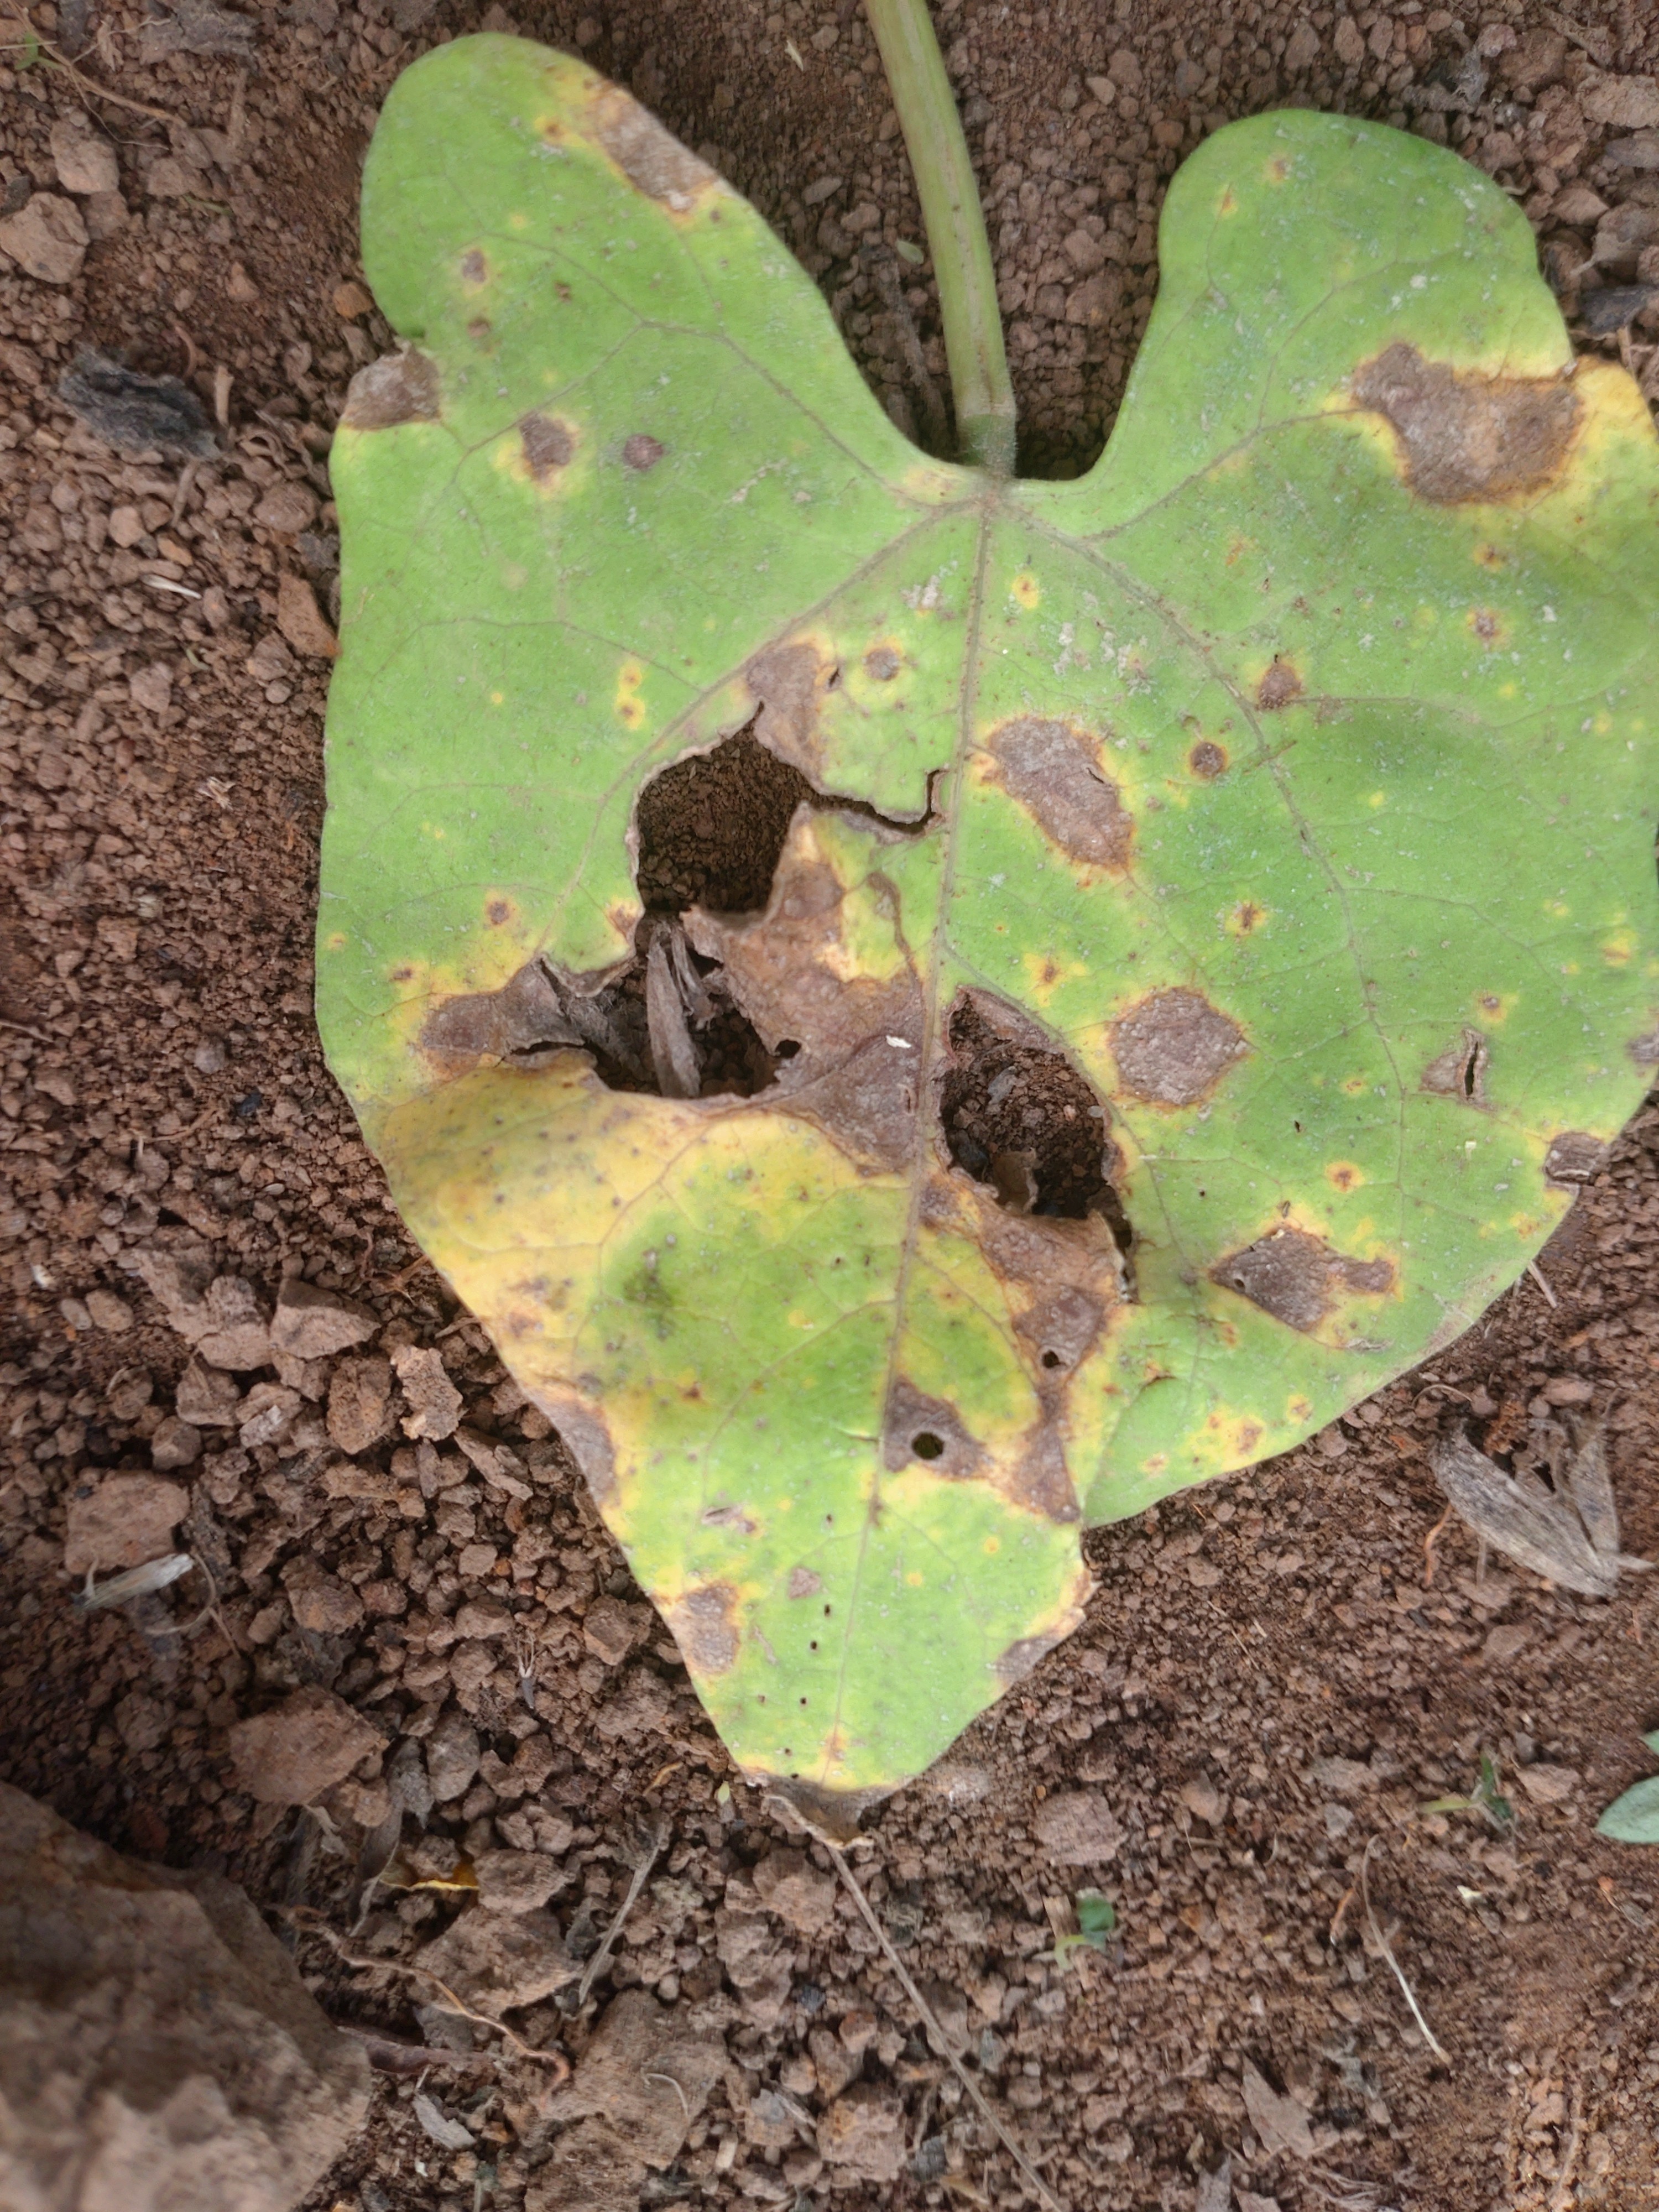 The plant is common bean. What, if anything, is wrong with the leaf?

rust
